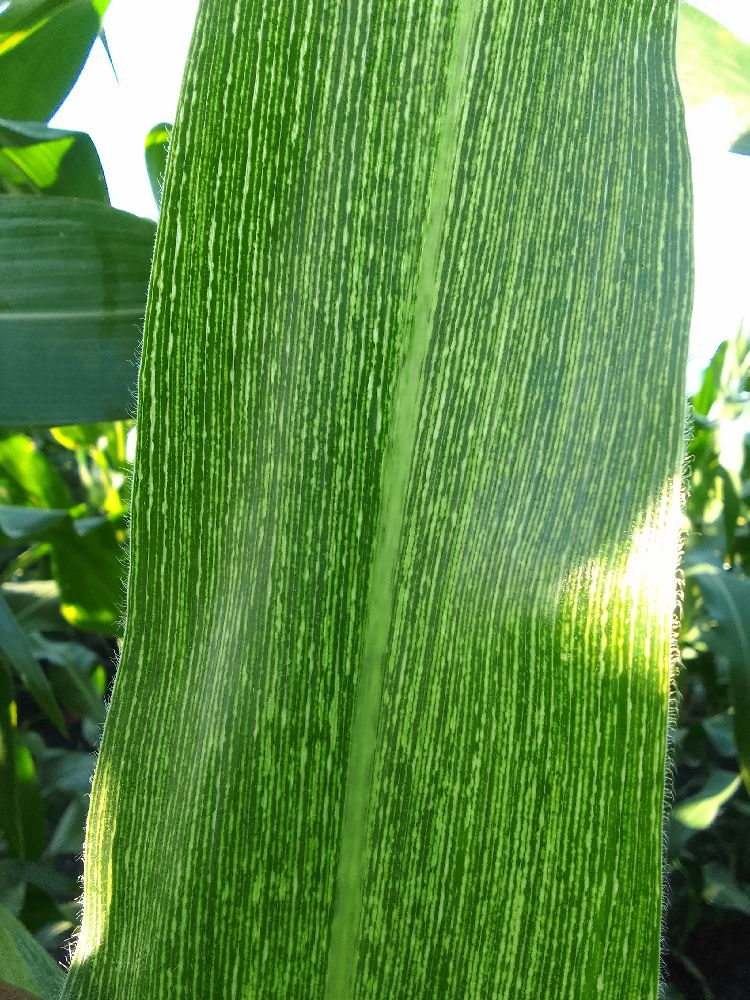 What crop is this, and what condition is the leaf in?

maize, maize streak virus
